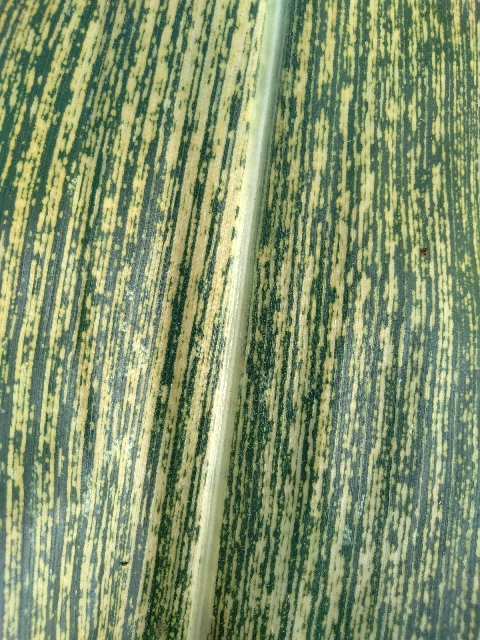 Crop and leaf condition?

maize, maize streak virus
